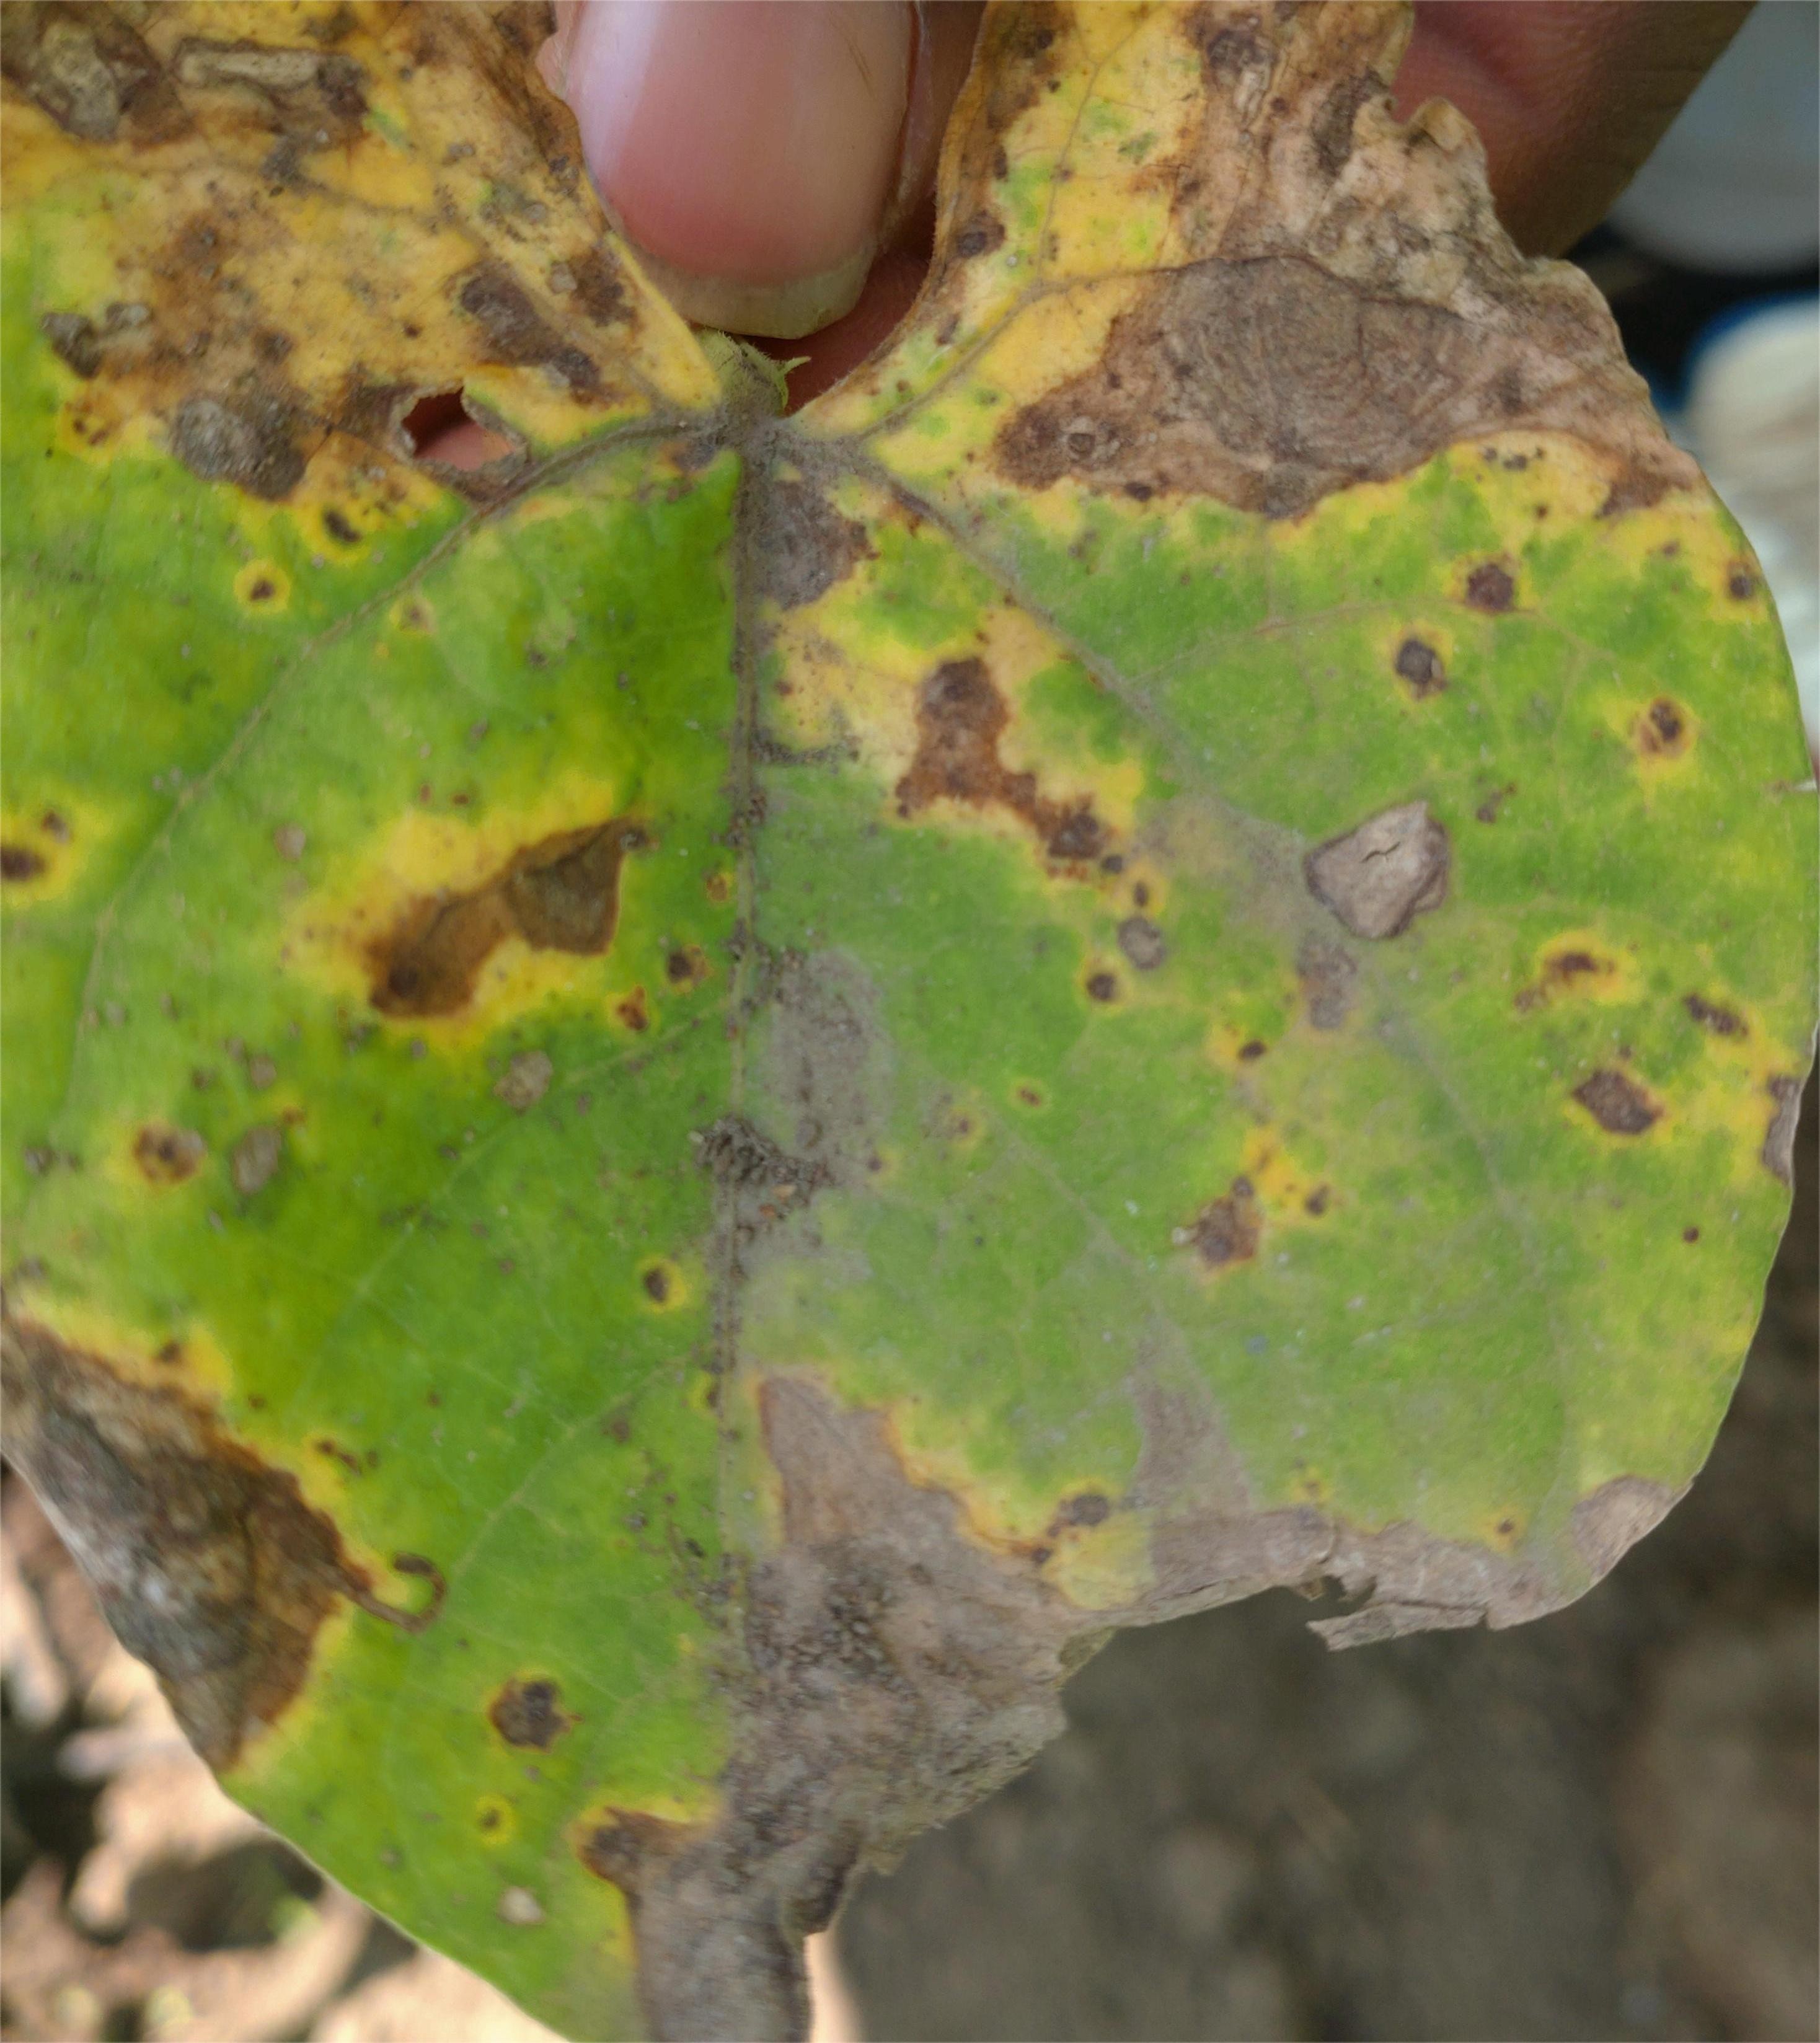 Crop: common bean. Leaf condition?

rust
